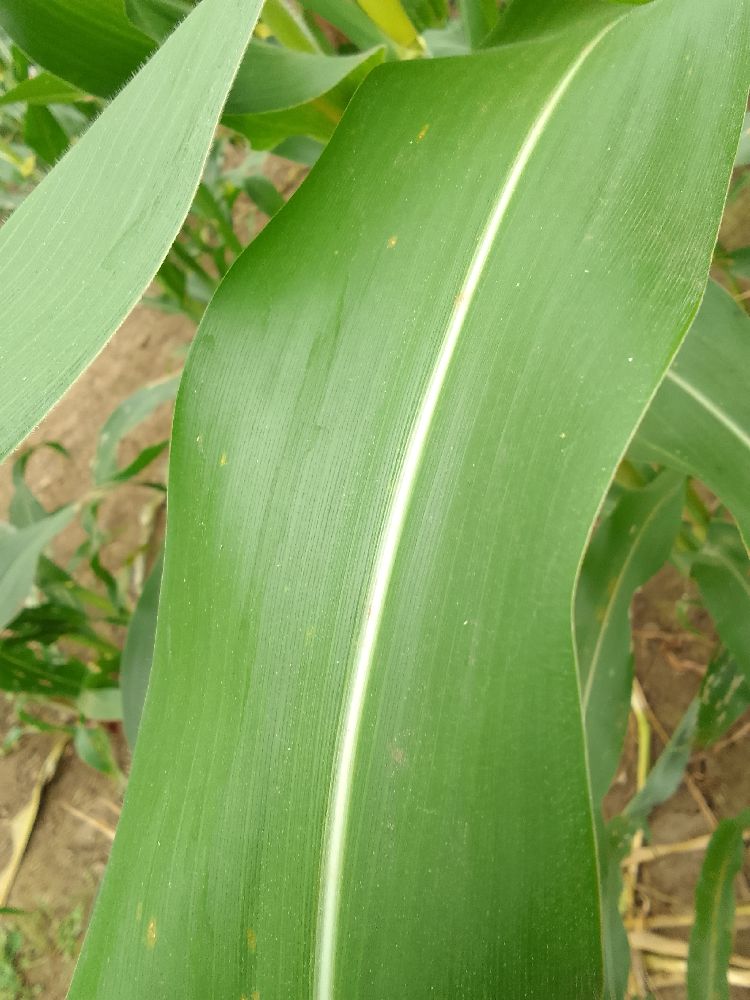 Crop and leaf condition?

maize, healthy
